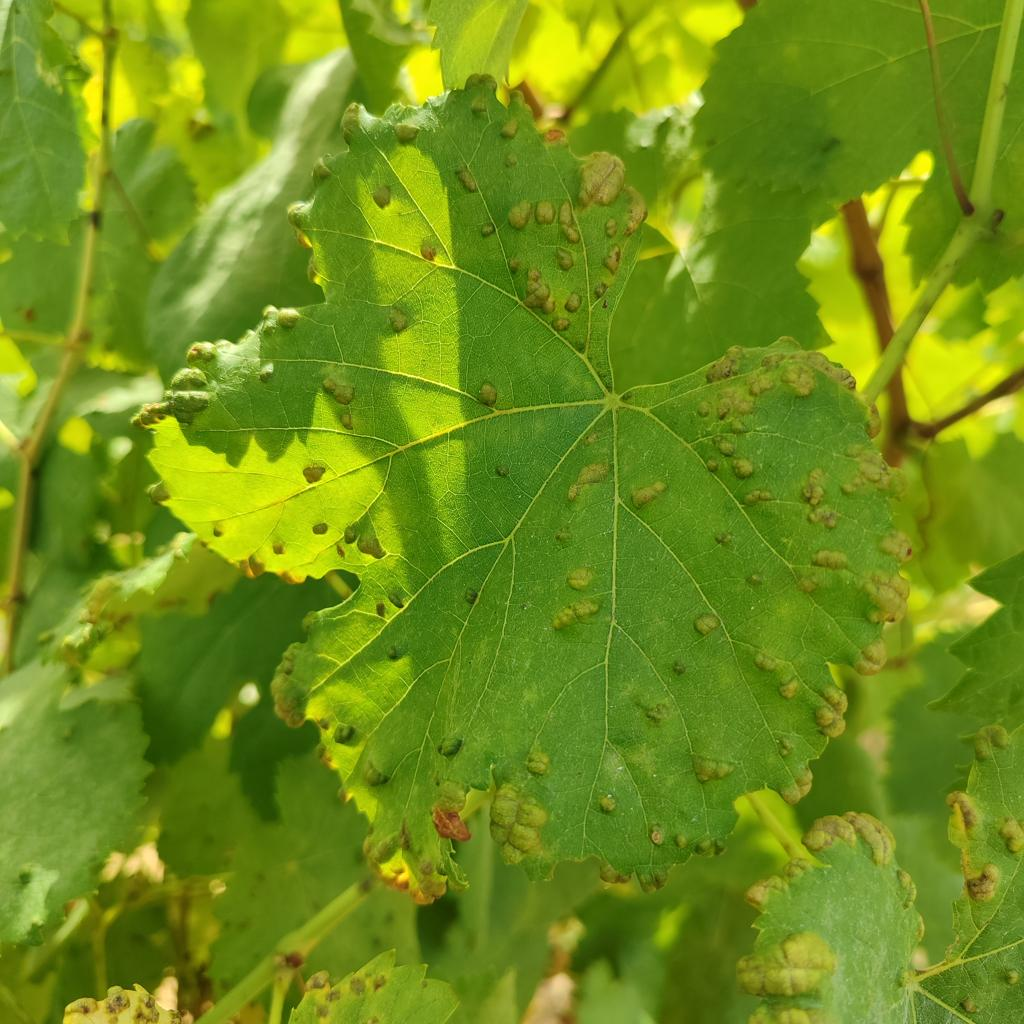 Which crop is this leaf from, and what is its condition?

grapevine, erineum mite
